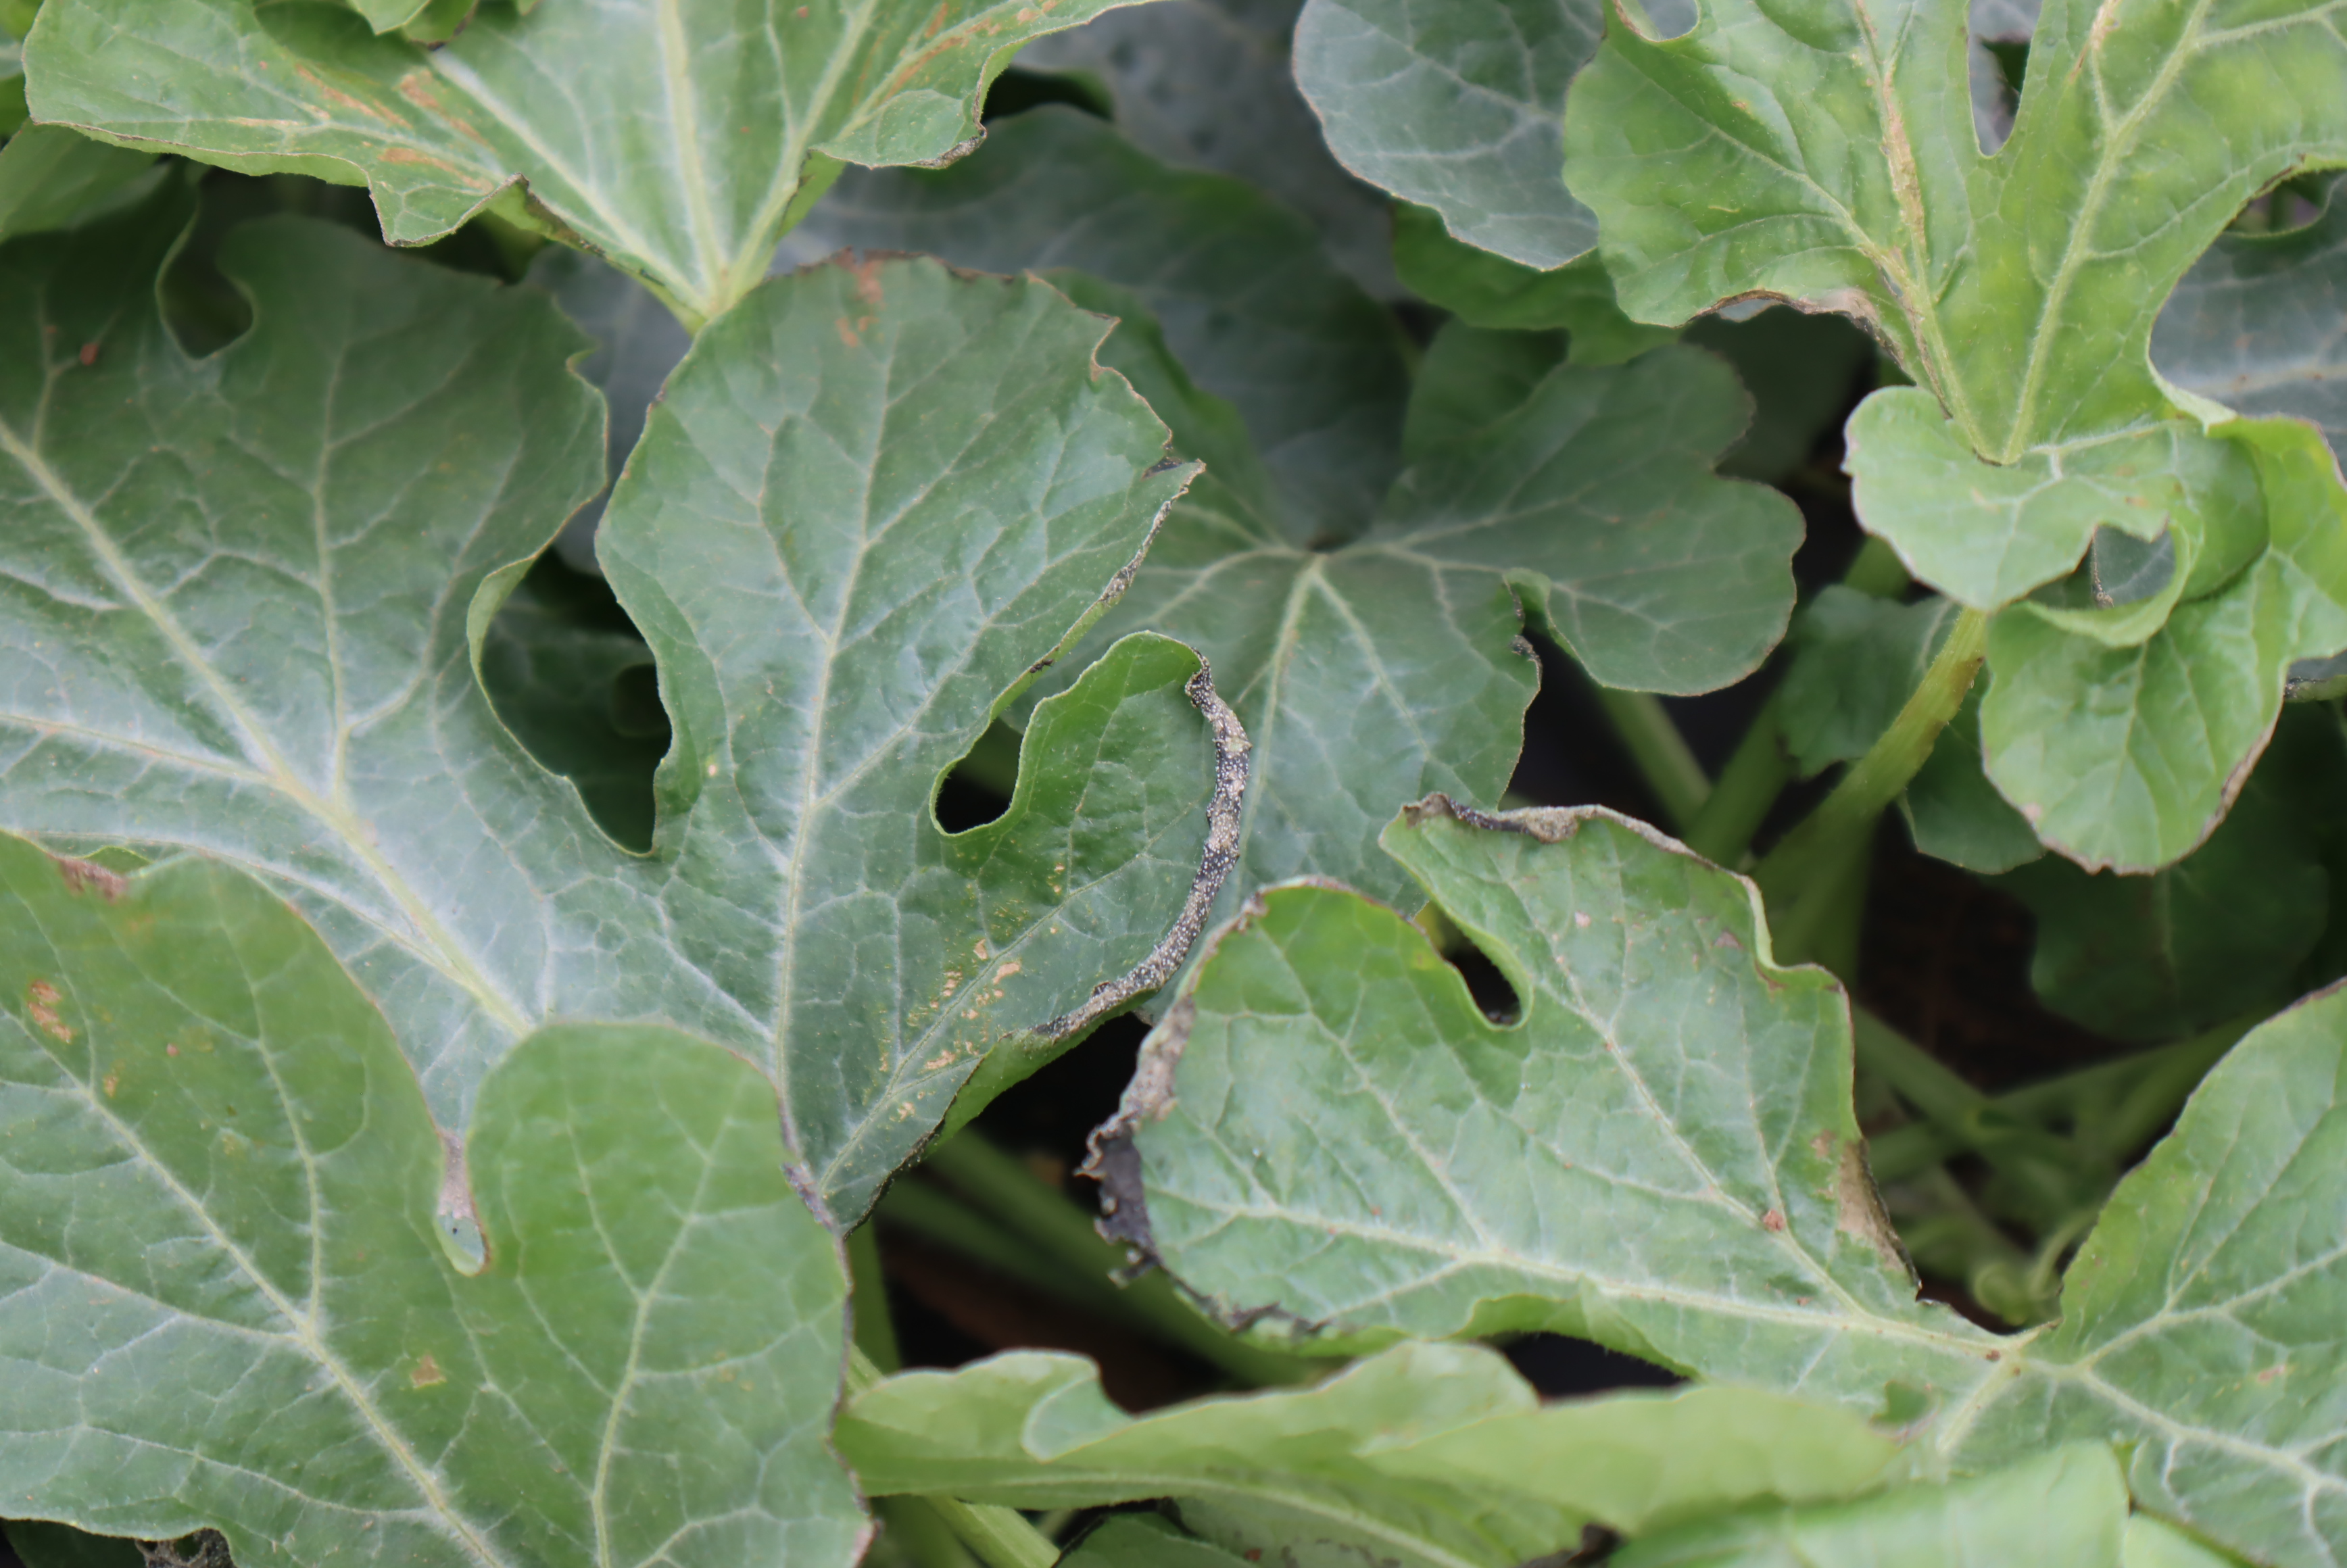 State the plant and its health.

watermelon, salt damage
